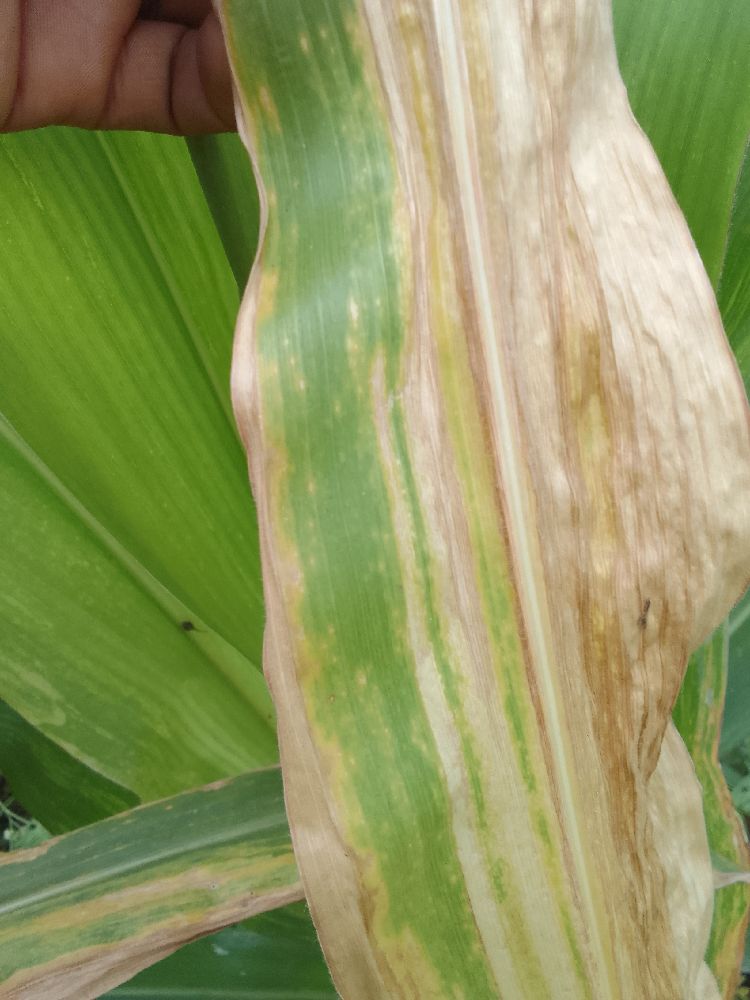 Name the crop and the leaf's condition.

maize, maize lethal necrosis
